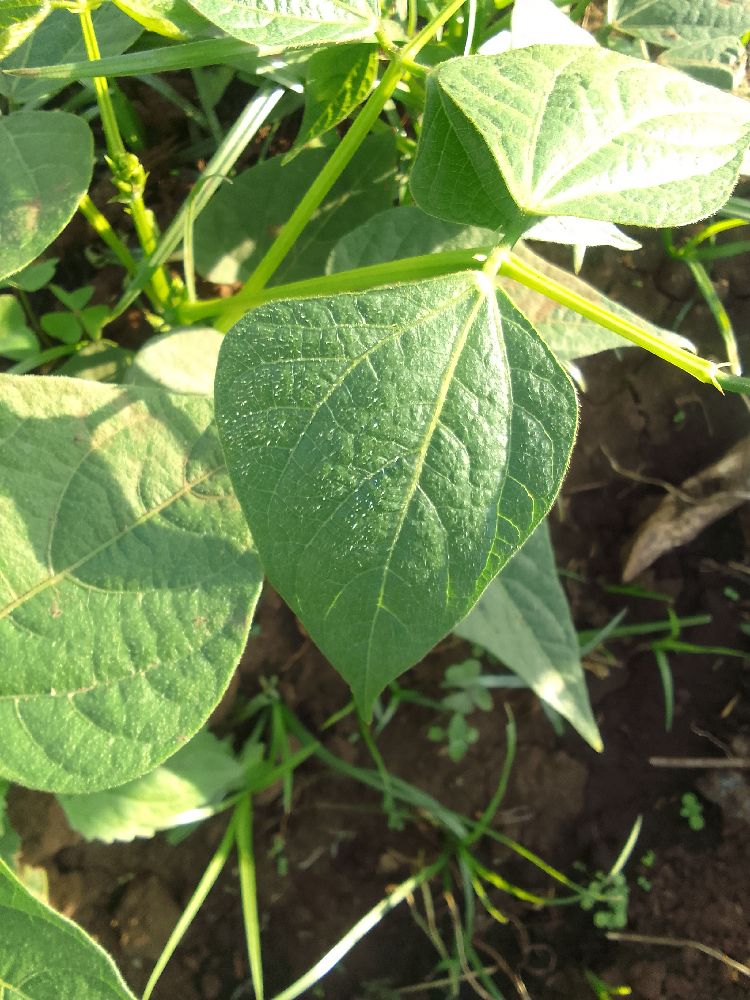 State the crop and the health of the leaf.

common bean, healthy
